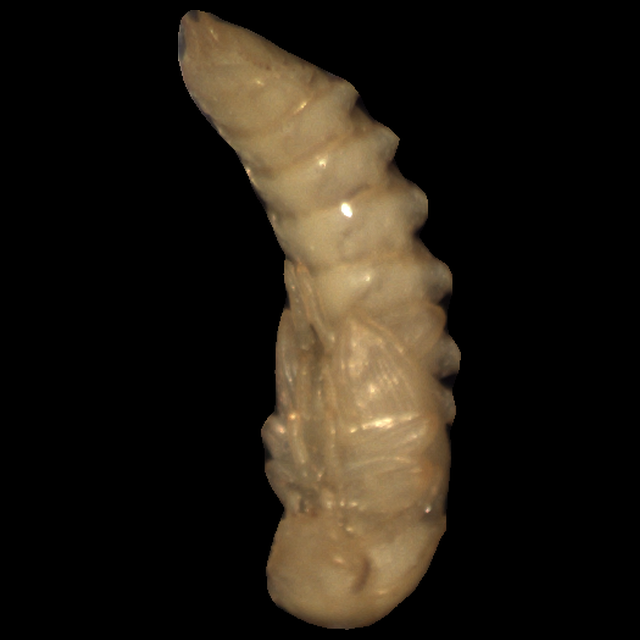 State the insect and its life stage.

mealworm pupa
